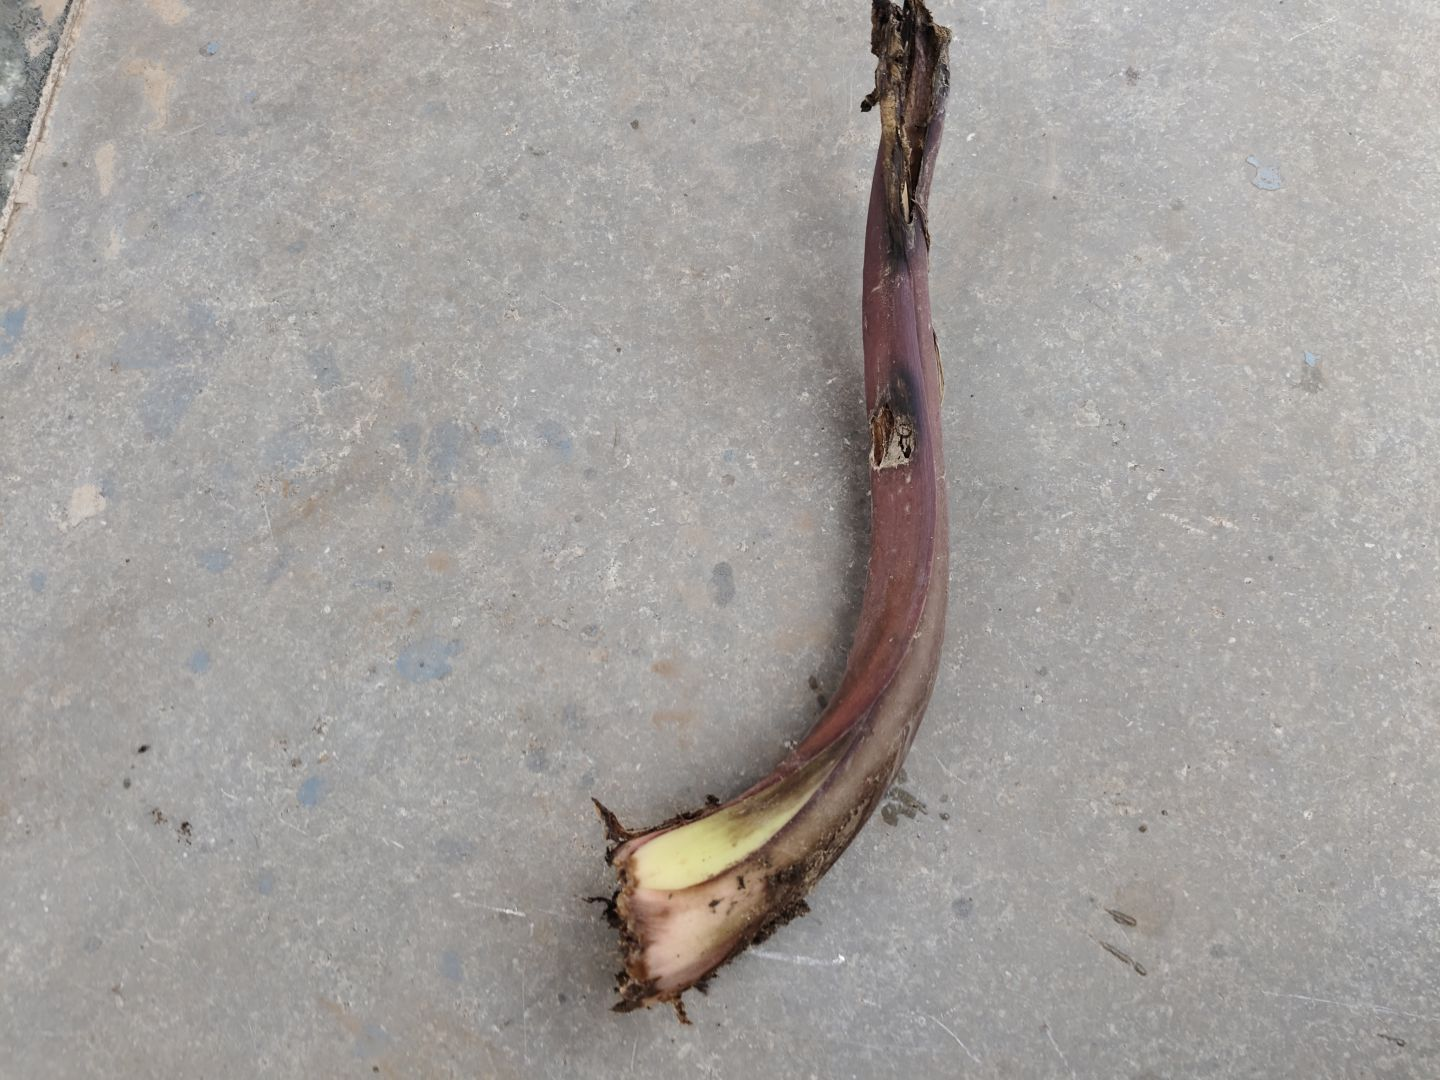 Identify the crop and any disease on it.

taro, root rot
